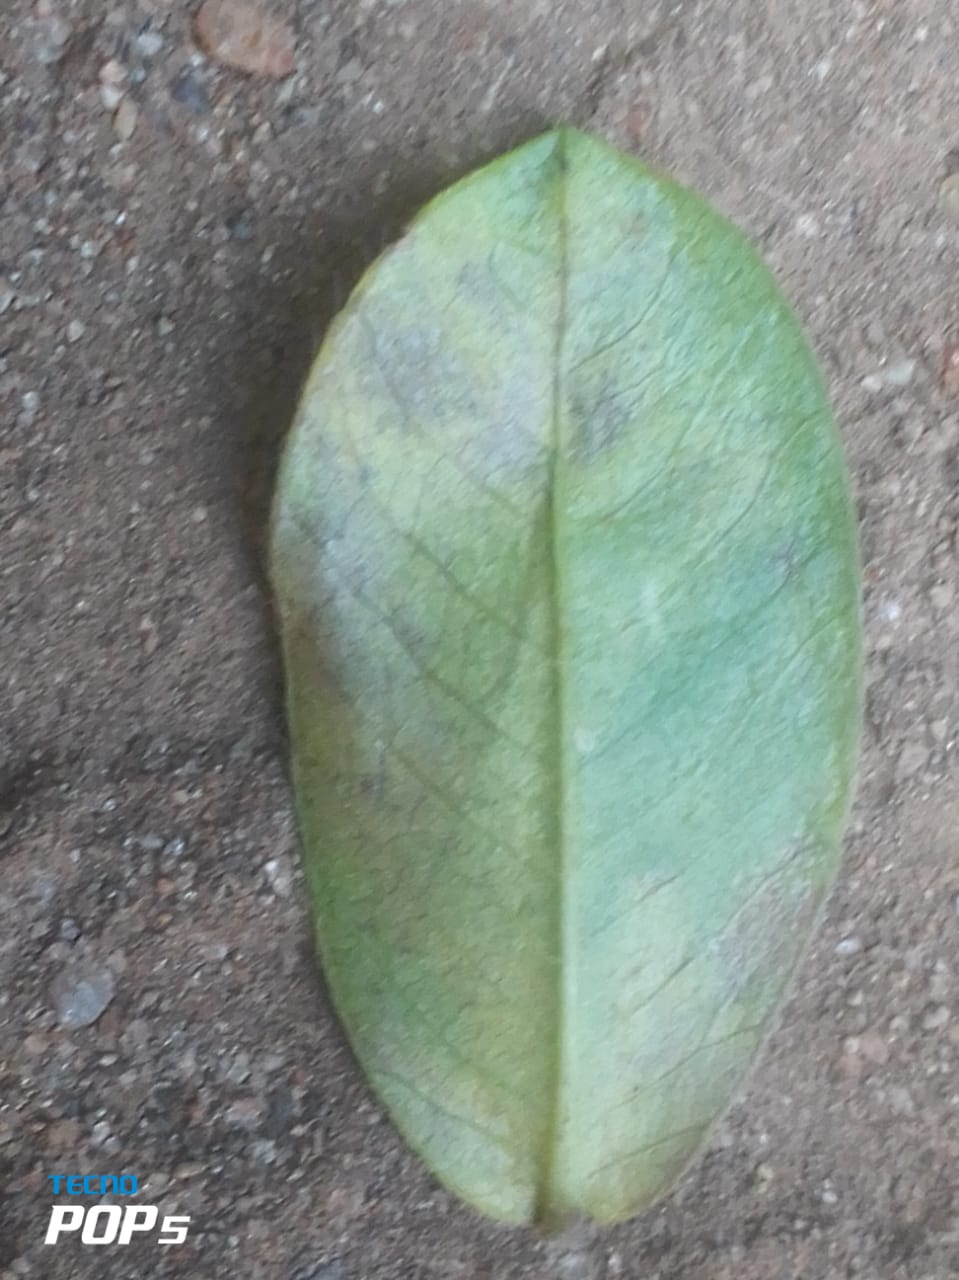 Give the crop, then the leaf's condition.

peanut, groundnut rosette virus
